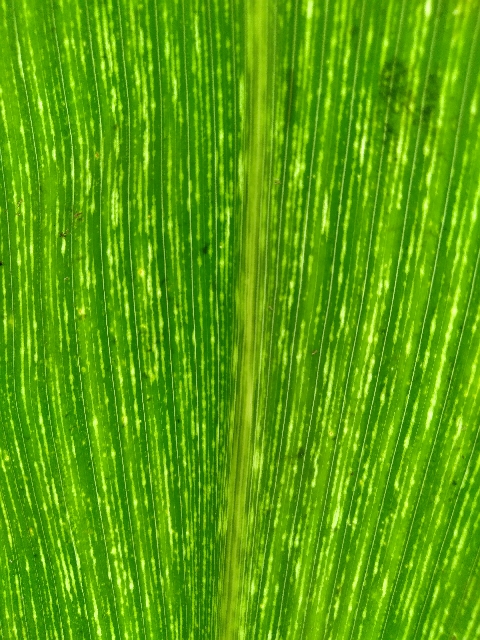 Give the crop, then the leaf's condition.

maize, maize streak virus
